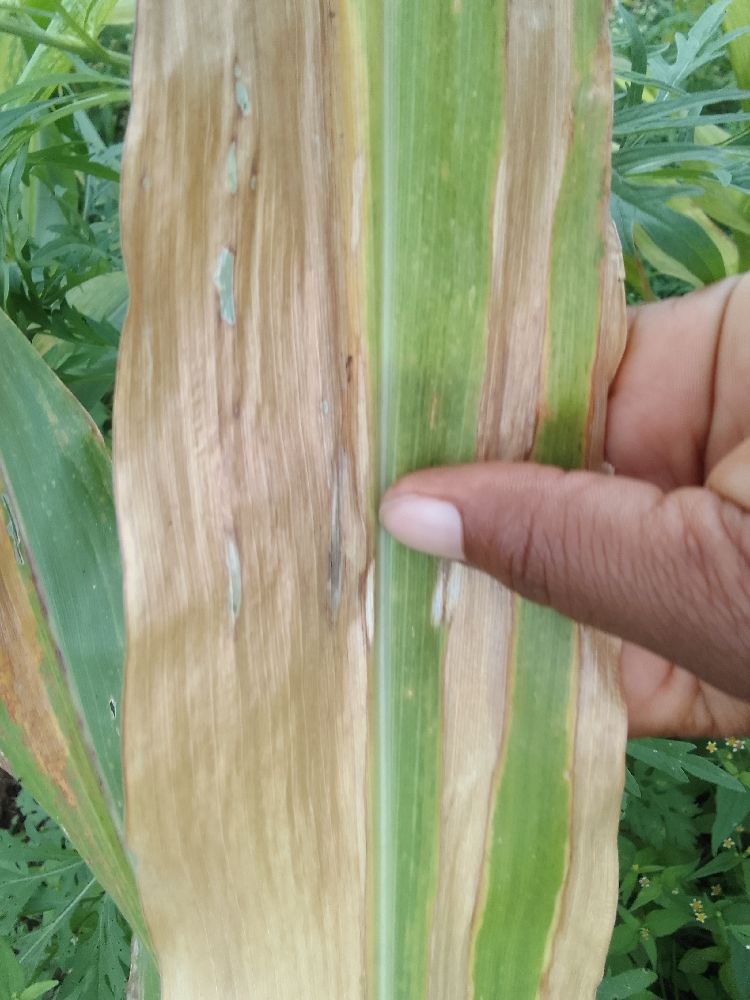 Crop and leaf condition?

maize, maize lethal necrosis
